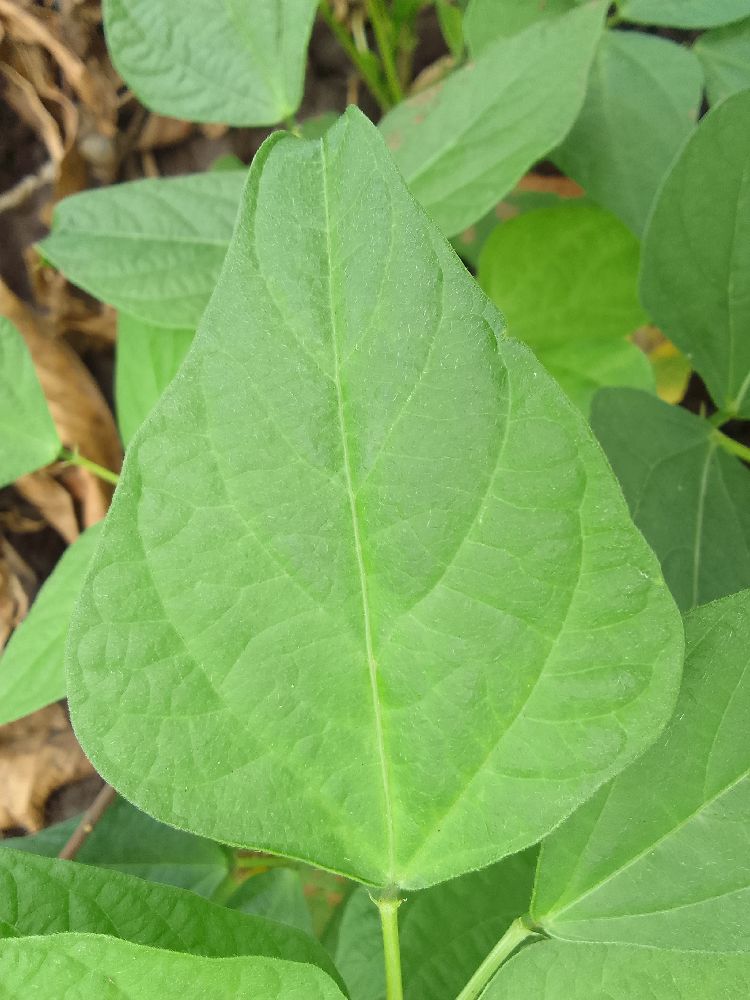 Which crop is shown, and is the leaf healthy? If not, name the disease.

common bean, healthy
